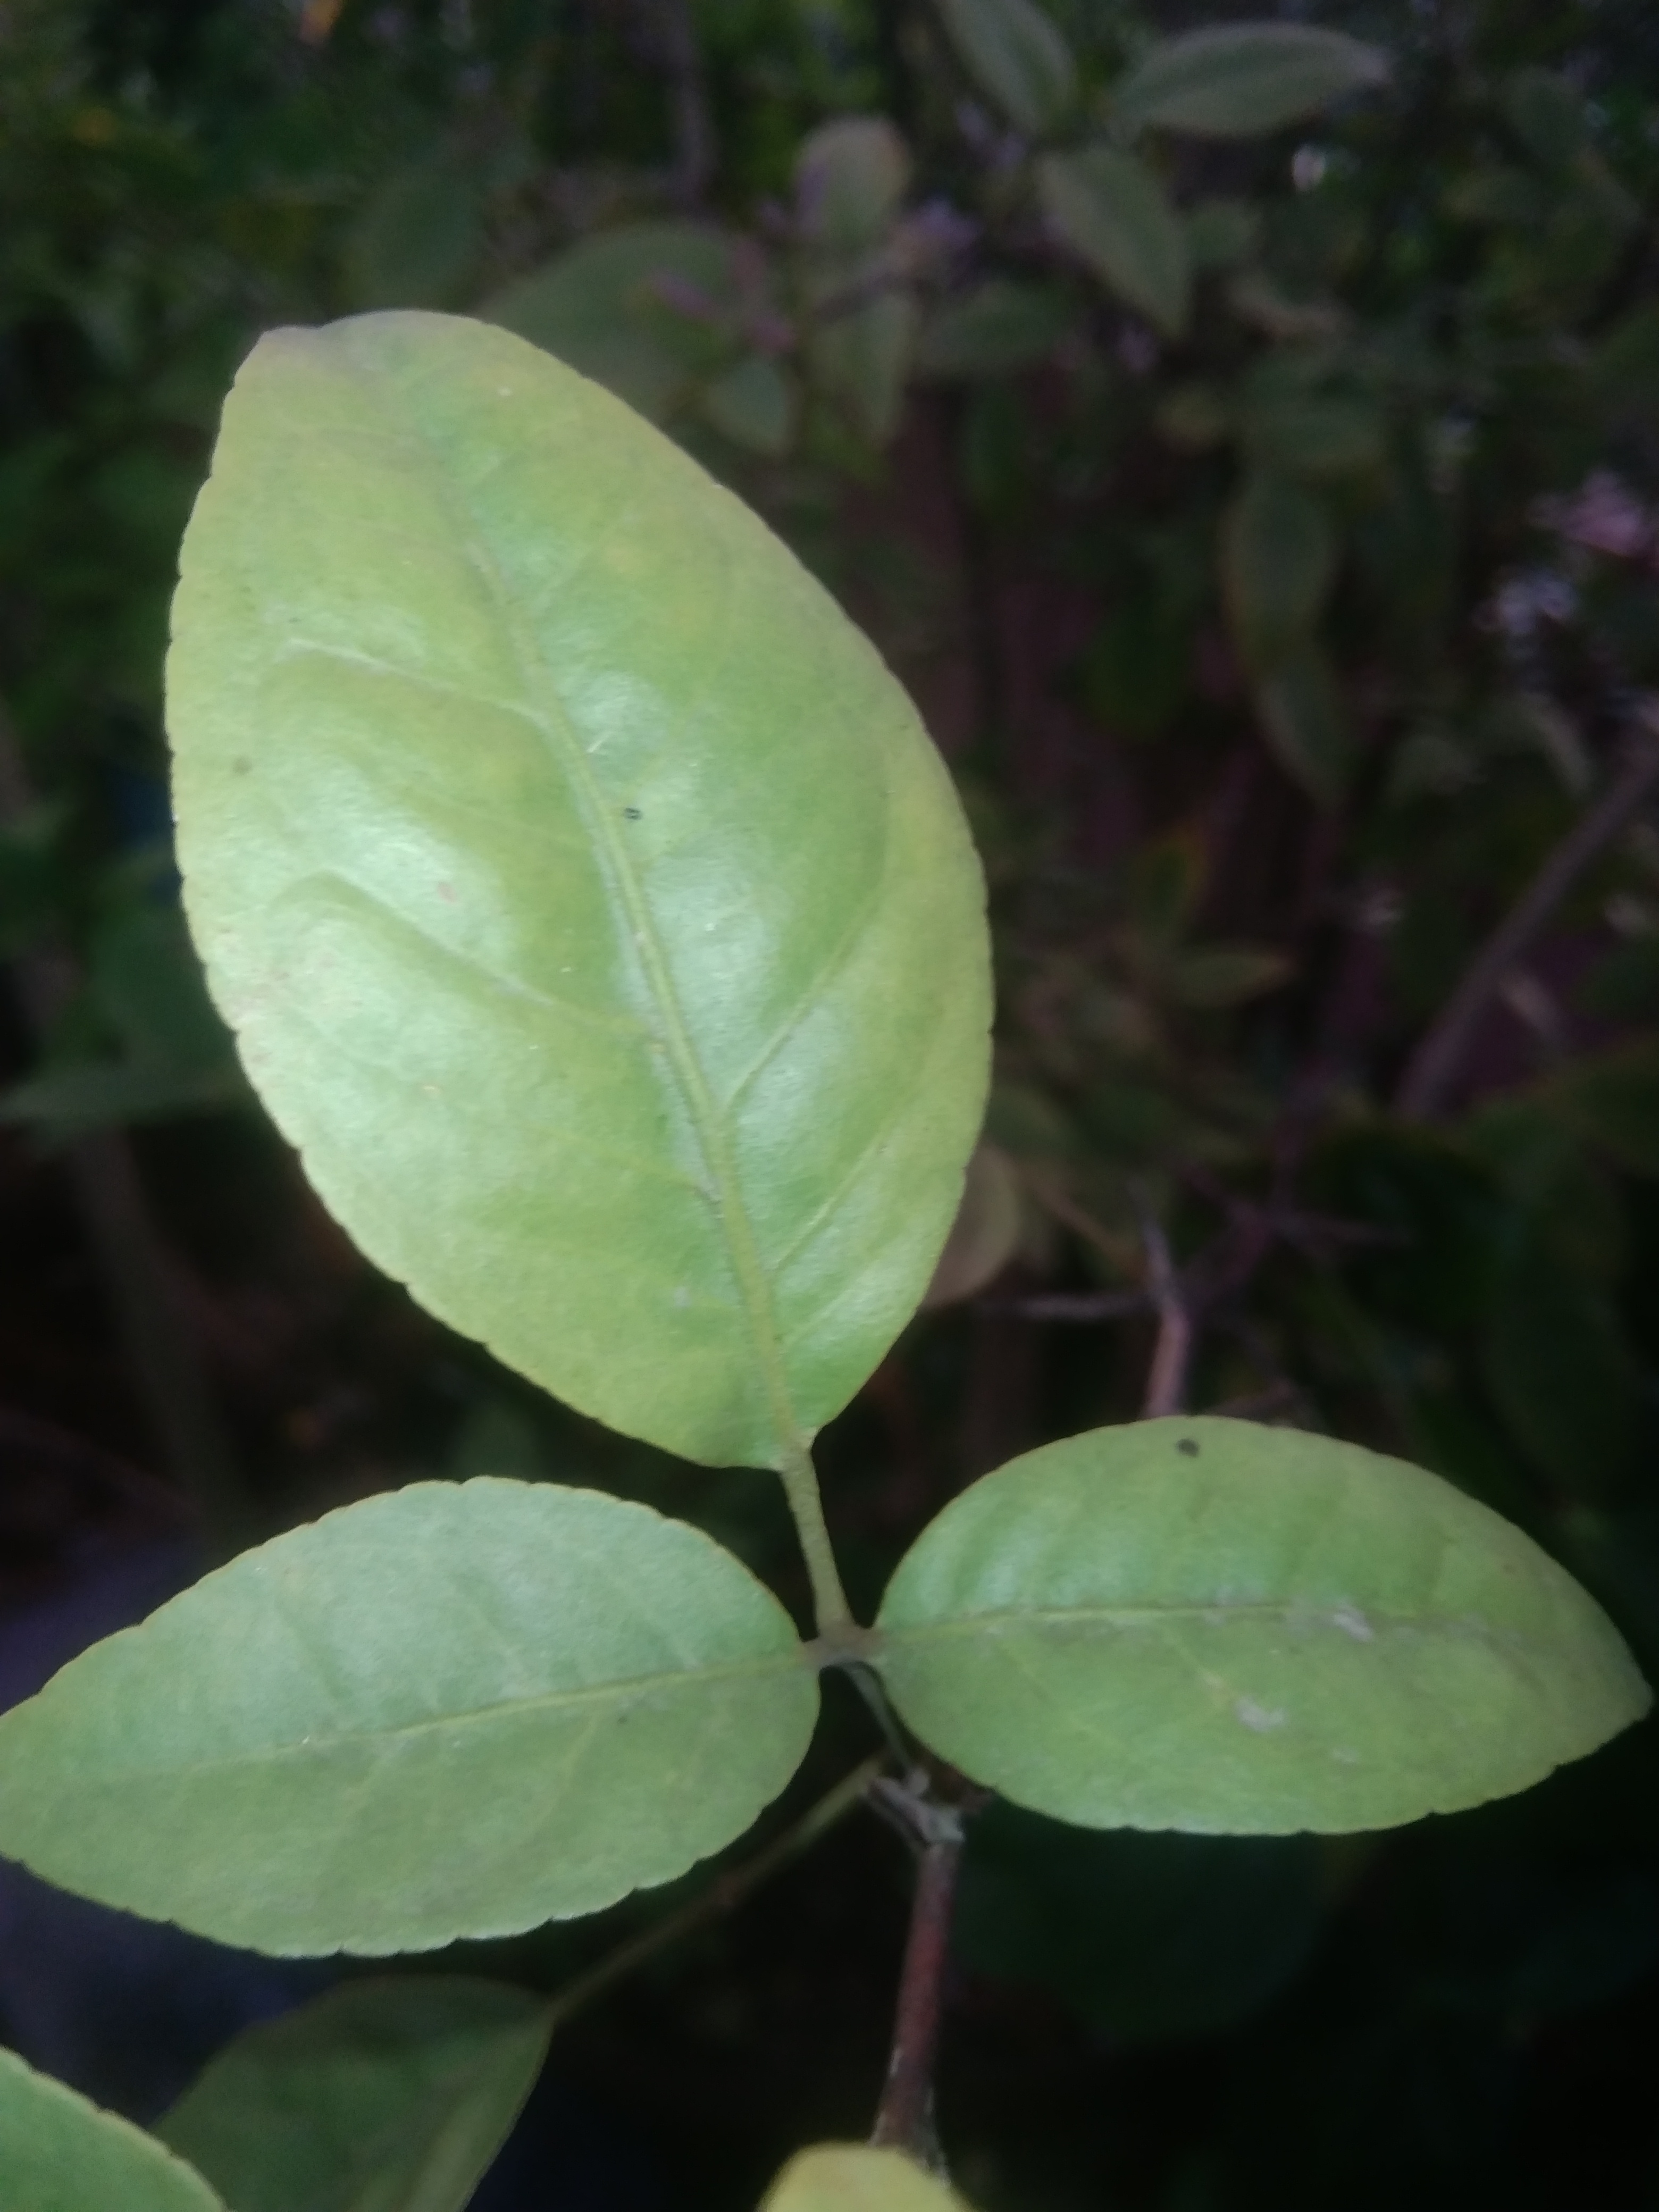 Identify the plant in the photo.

wood apple
